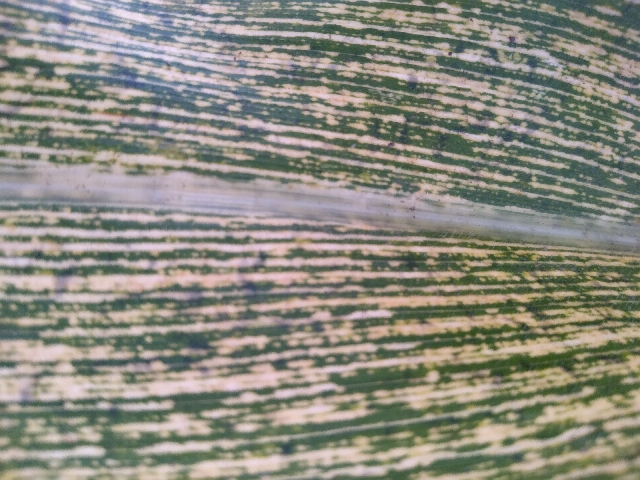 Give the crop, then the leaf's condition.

maize, maize streak virus
